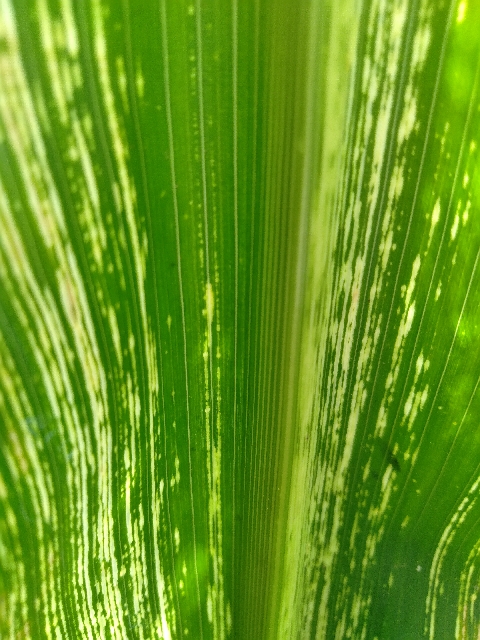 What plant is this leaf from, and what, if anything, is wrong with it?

maize, maize streak virus
